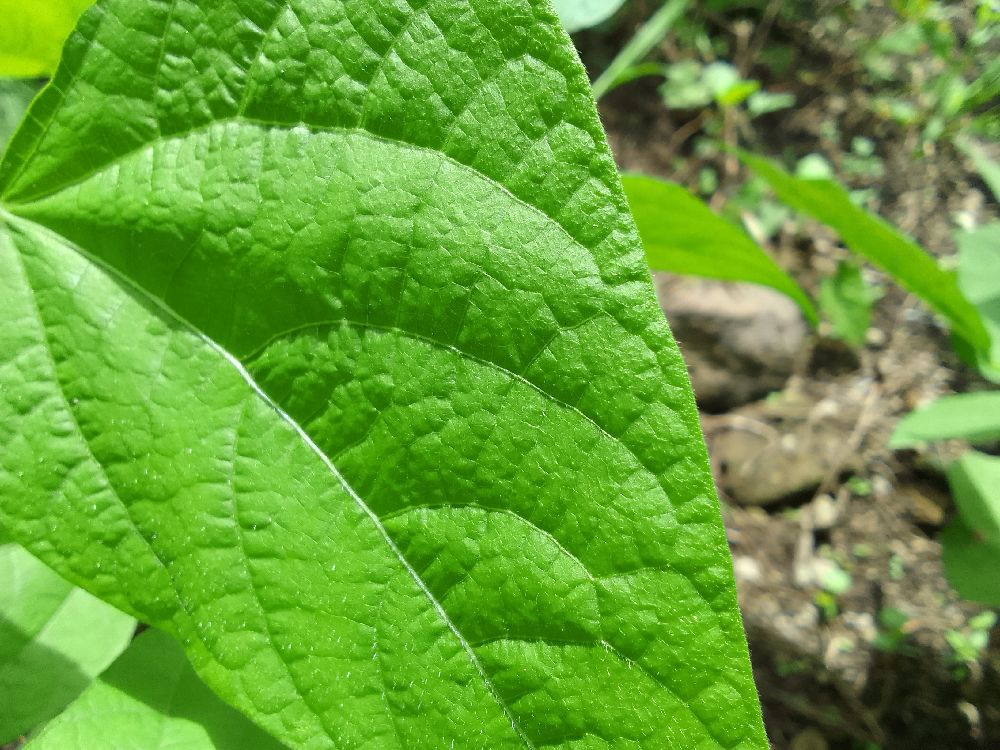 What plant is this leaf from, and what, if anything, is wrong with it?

common bean, healthy
